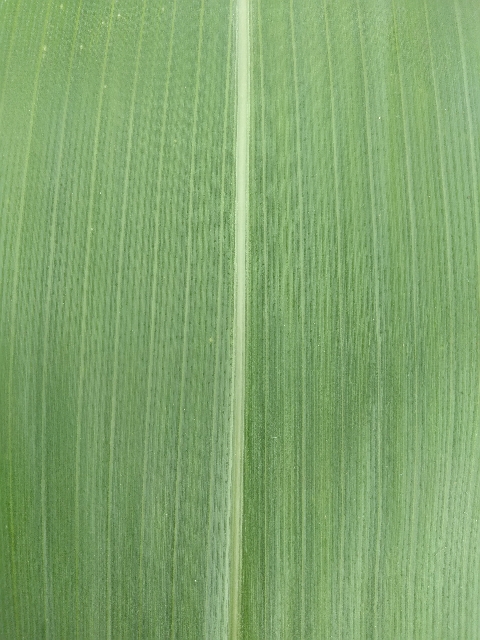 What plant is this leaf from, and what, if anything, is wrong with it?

maize, healthy
